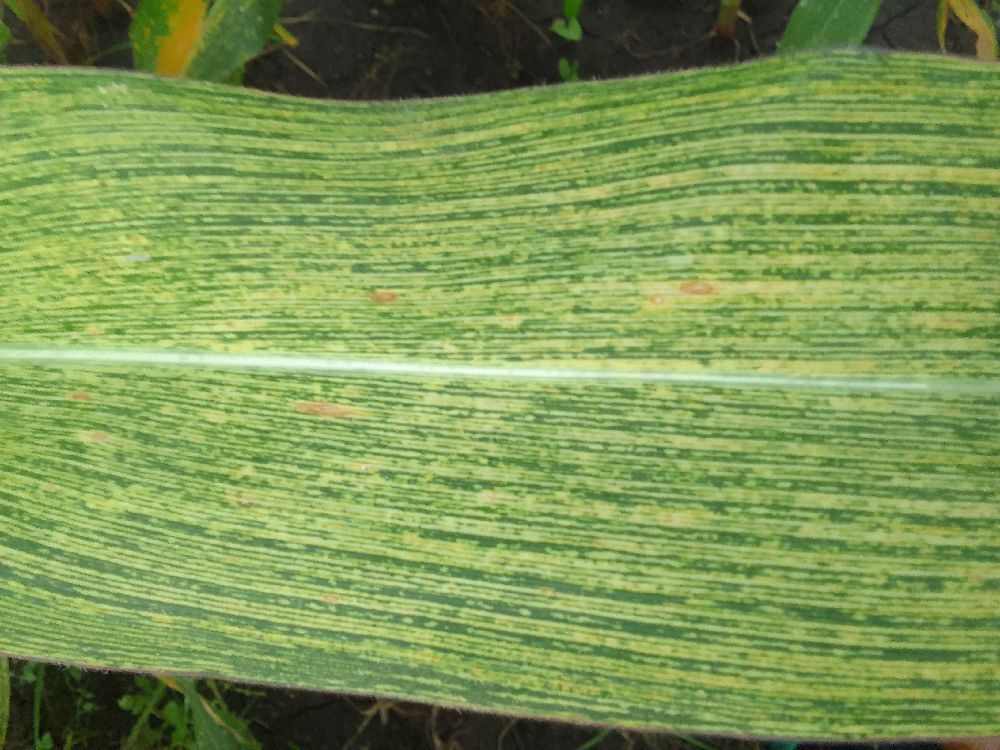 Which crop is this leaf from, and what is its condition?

maize, maize streak virus
